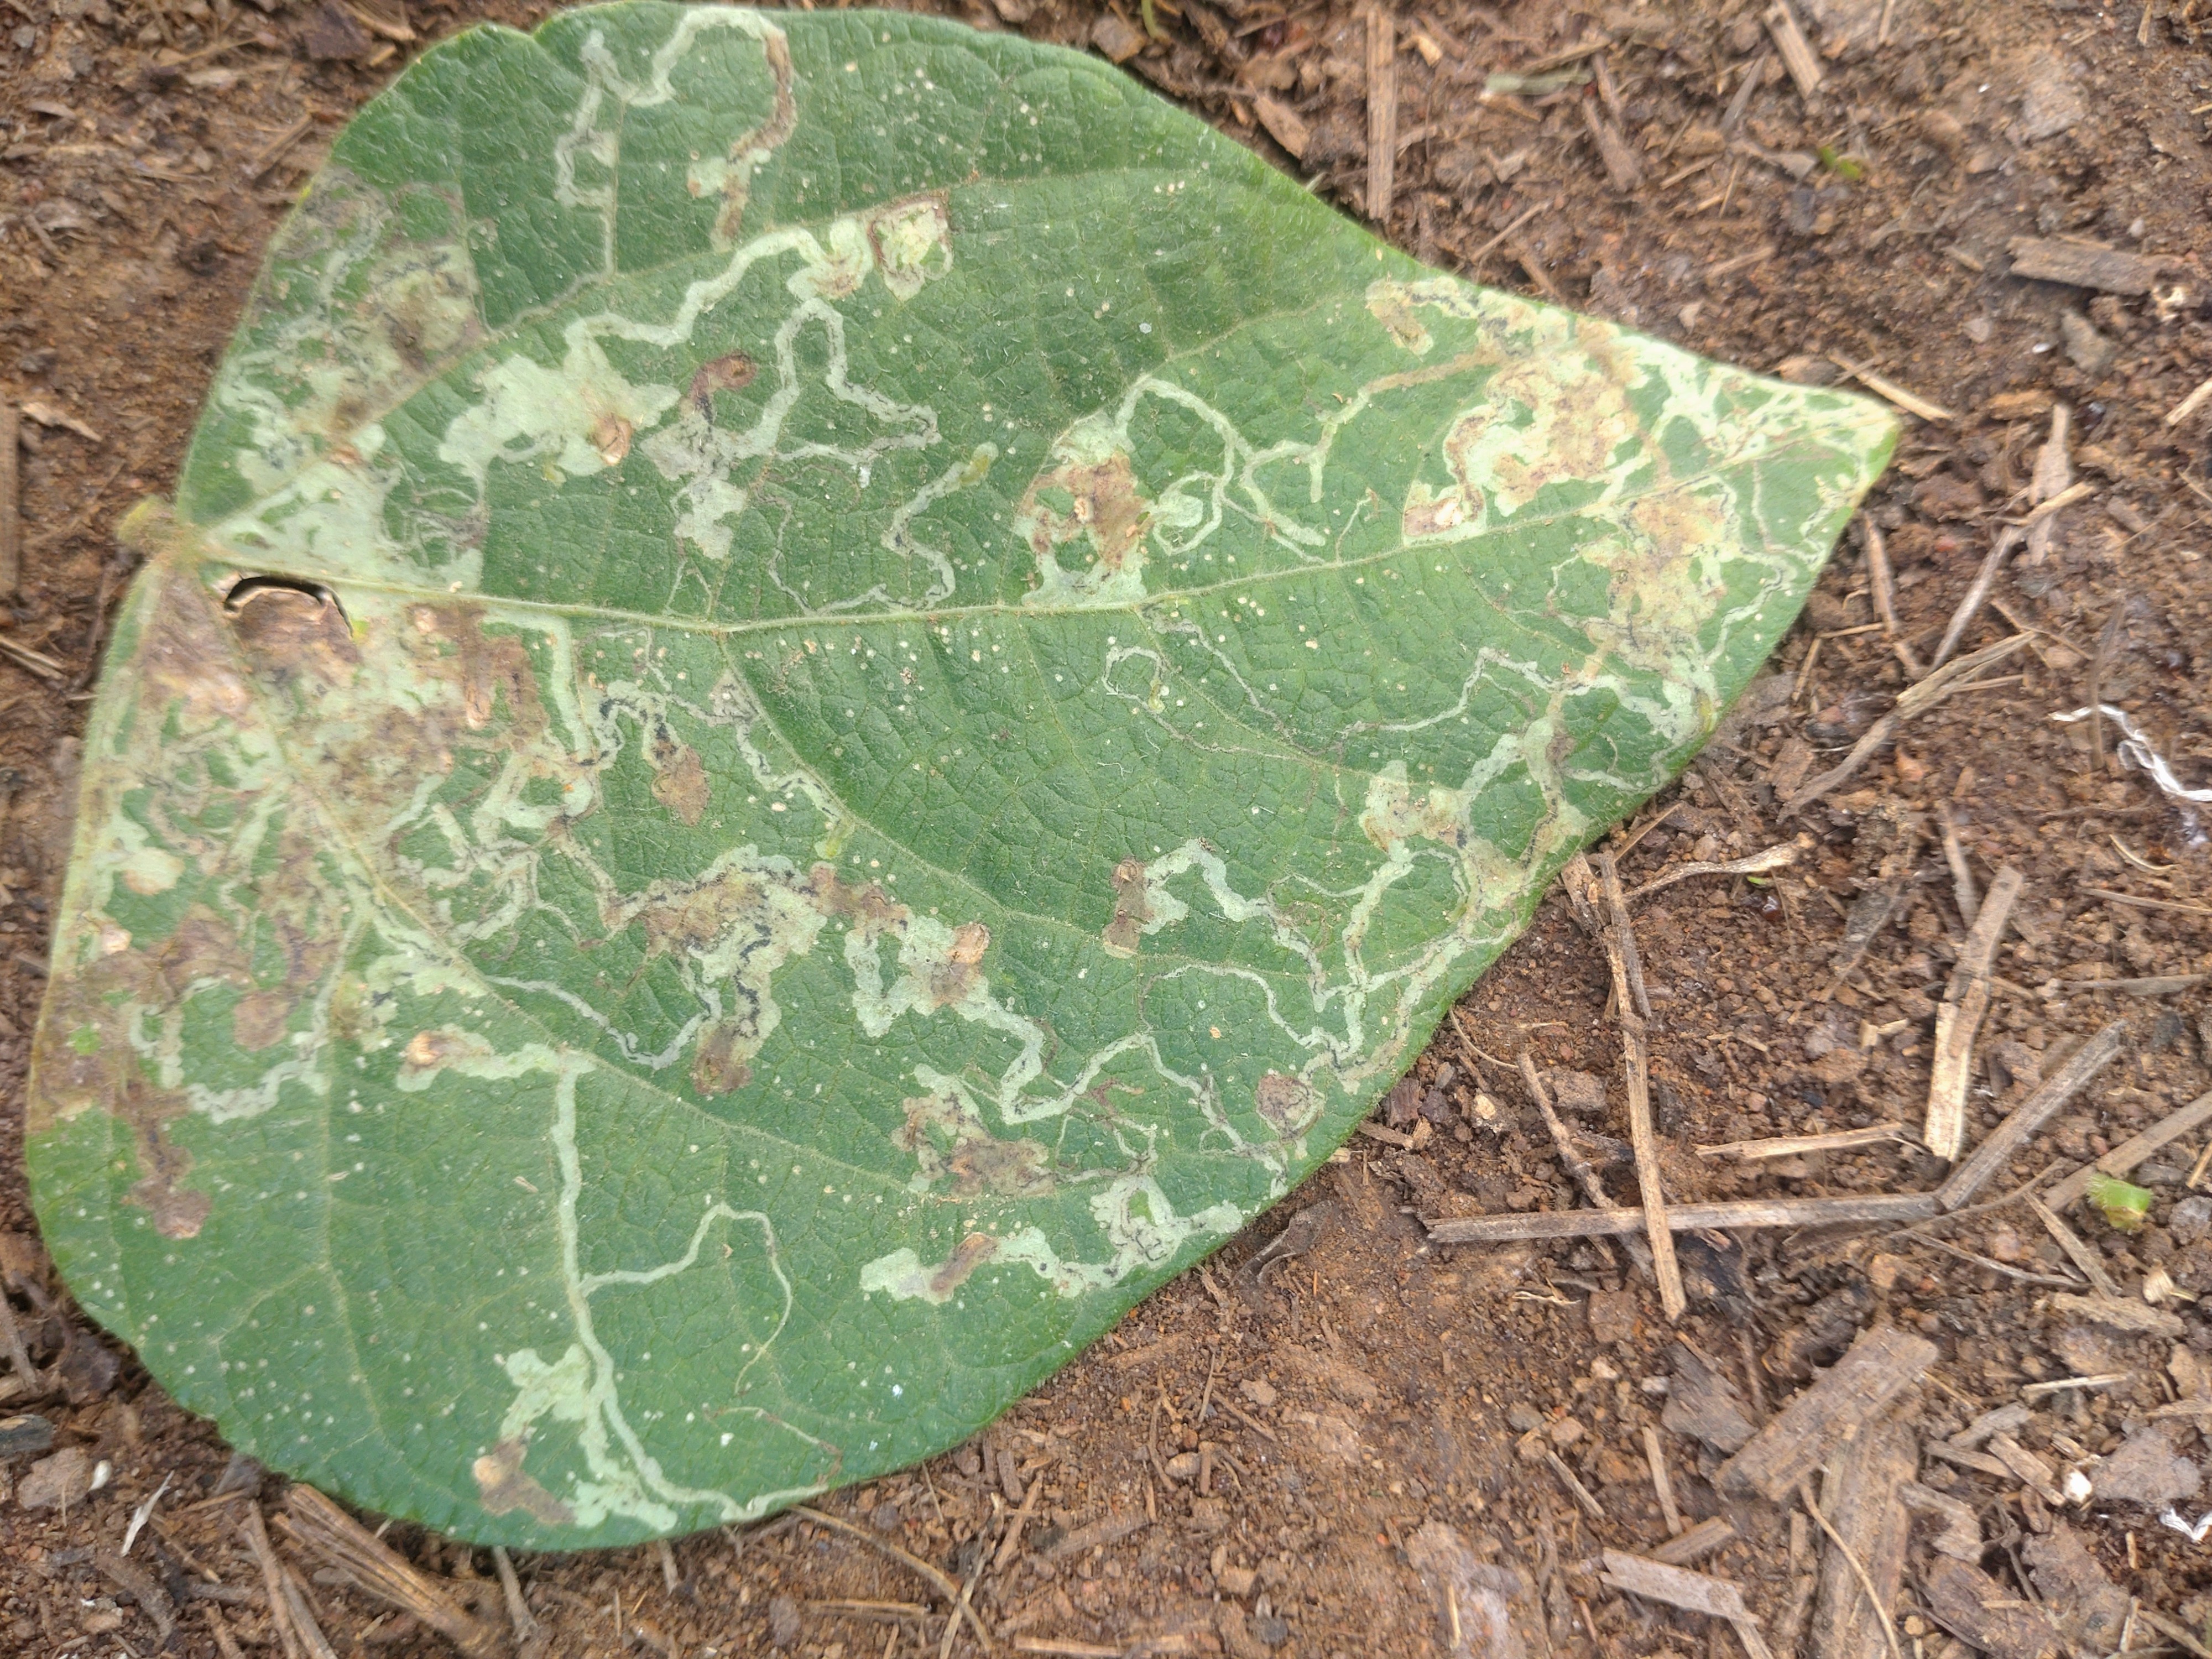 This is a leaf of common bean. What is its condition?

anthracnose
